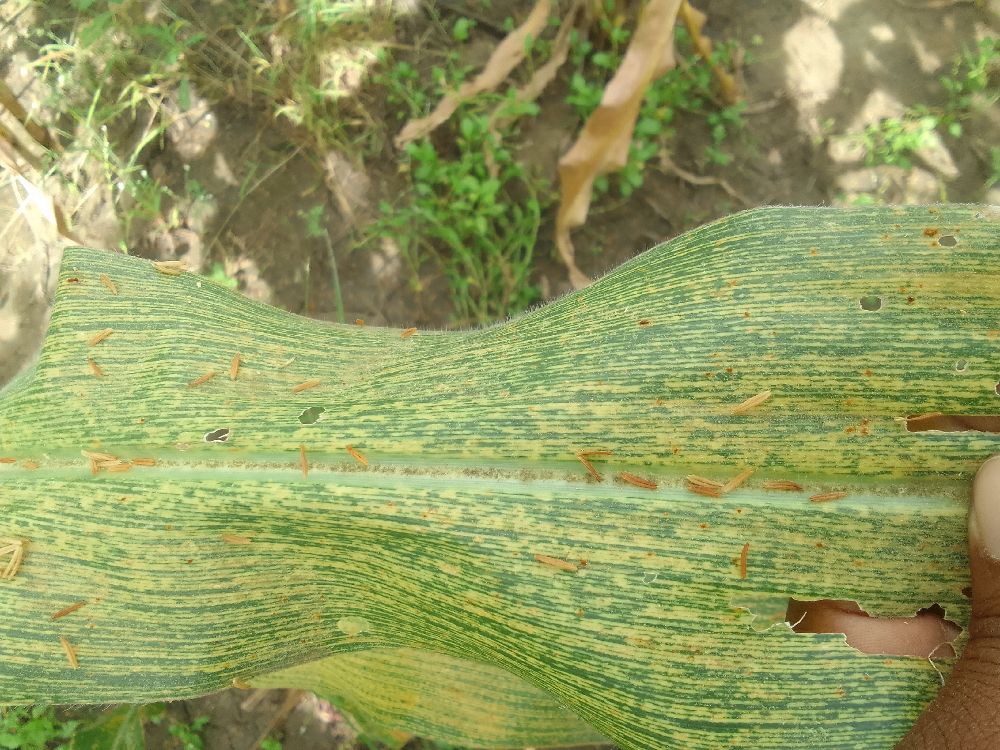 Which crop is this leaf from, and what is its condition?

maize, maize streak virus
